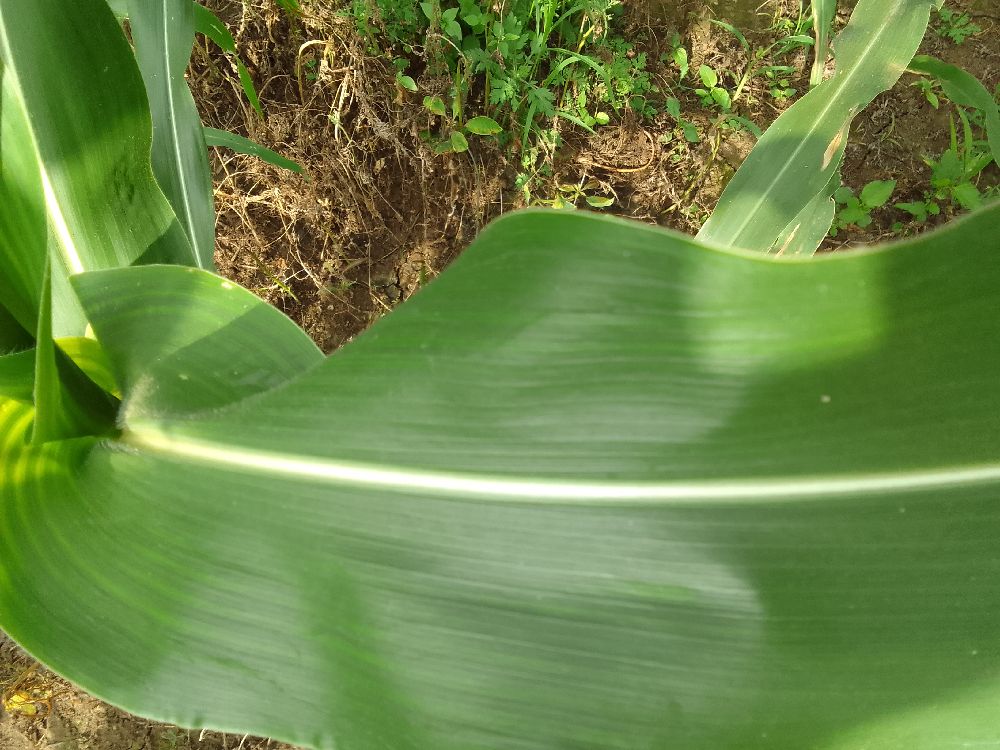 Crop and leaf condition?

maize, healthy
